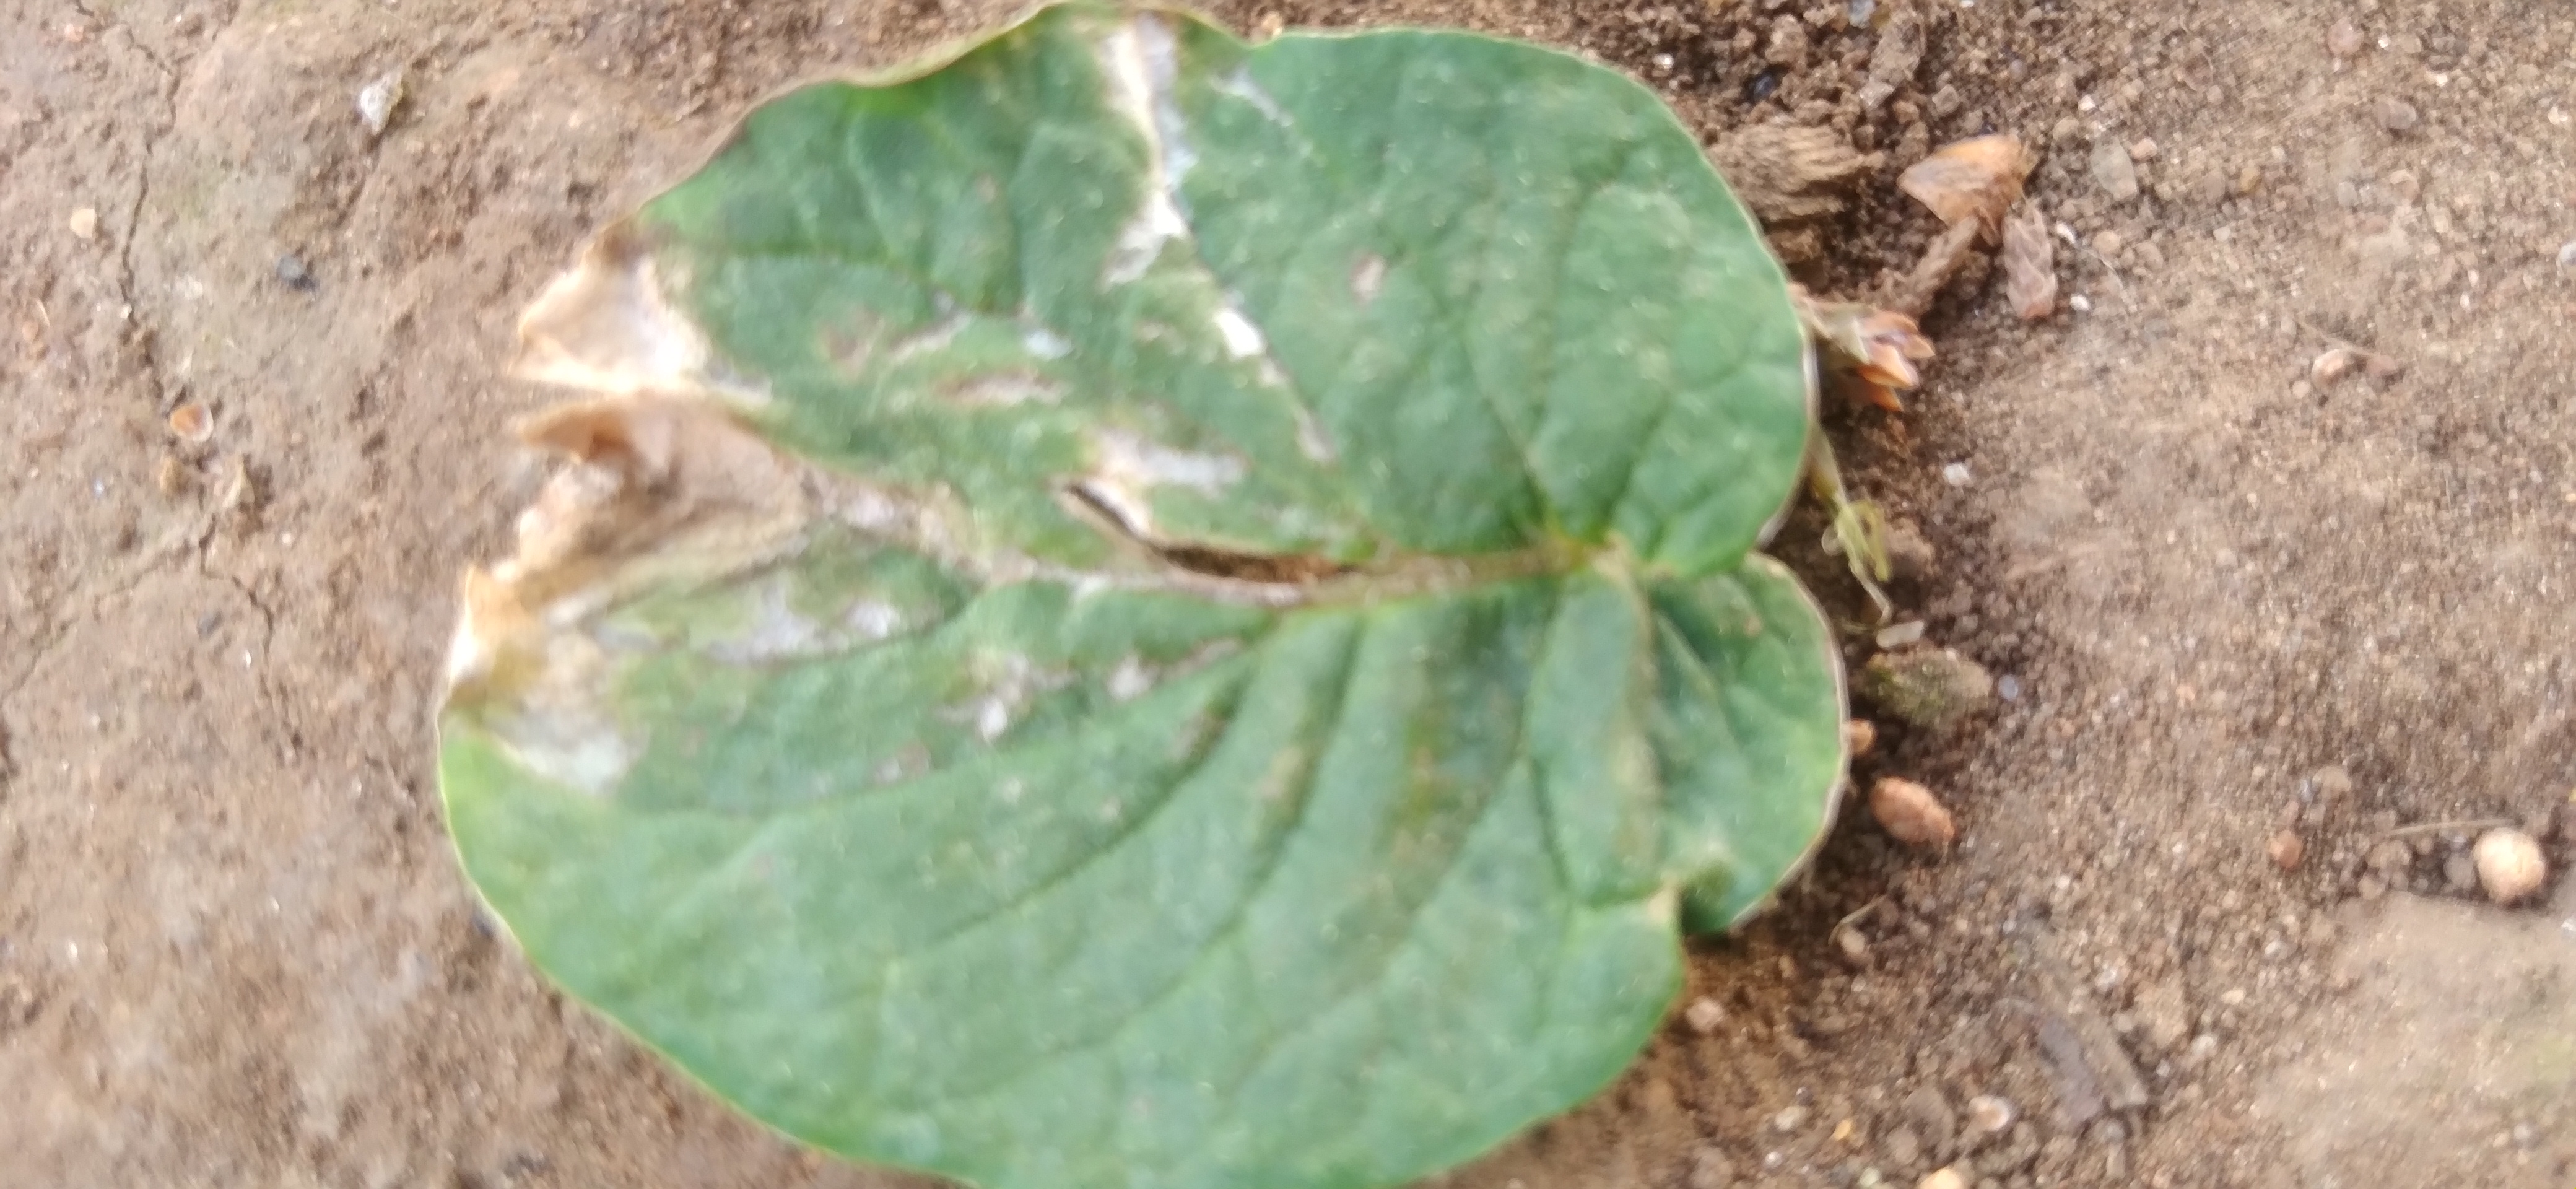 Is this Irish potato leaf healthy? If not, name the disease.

early blight
